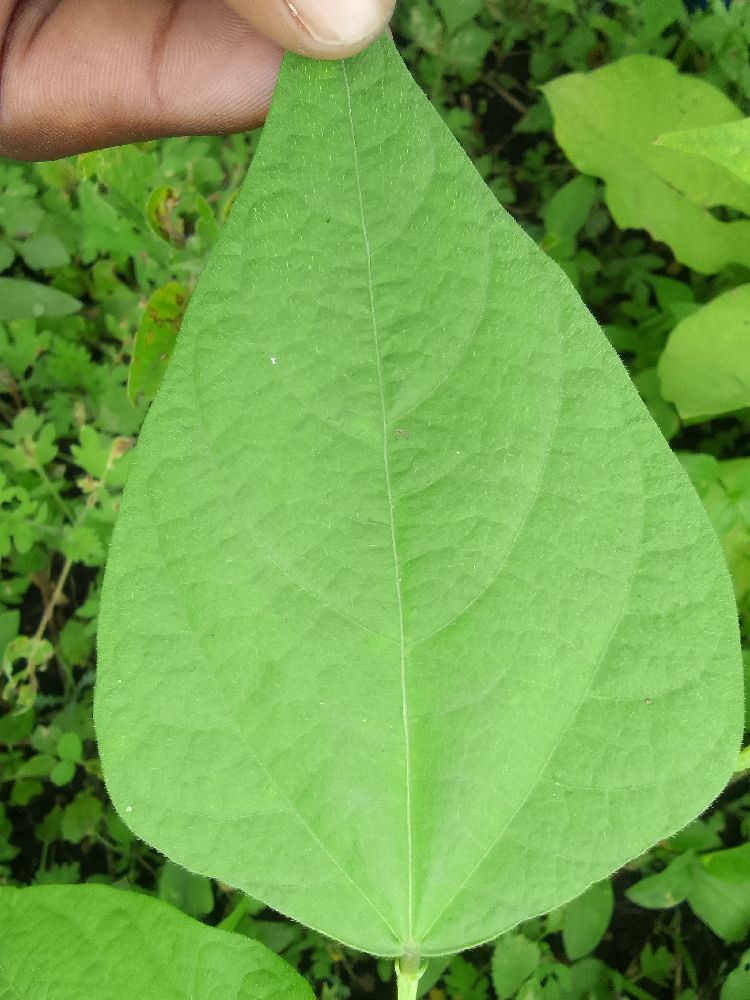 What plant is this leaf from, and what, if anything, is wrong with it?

common bean, healthy
